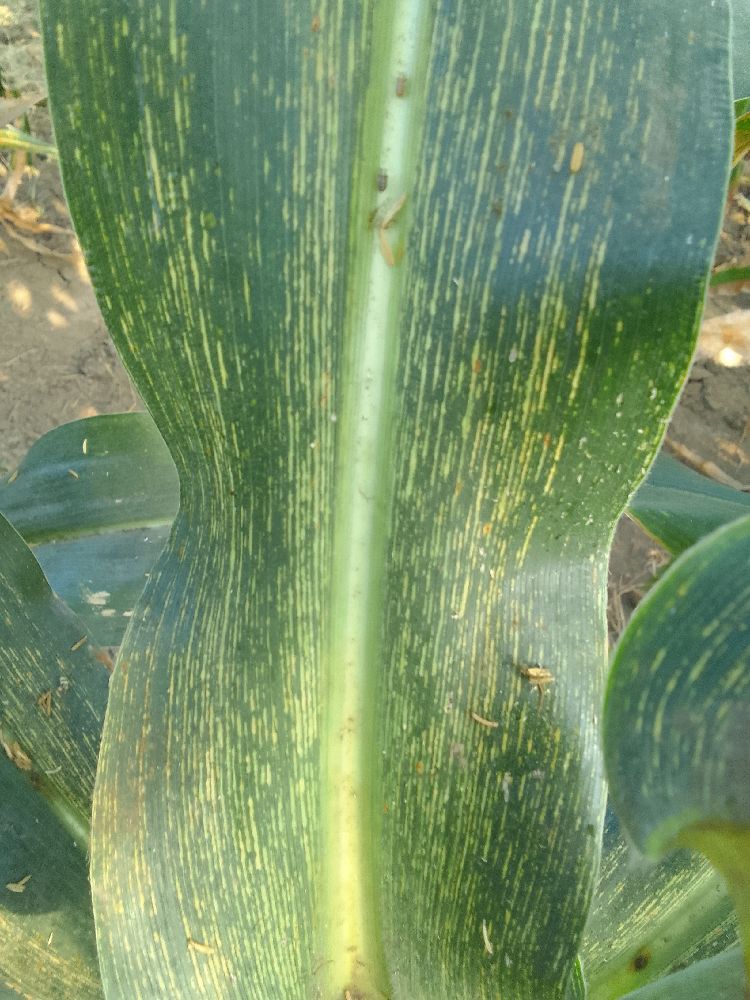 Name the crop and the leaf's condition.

maize, maize streak virus
